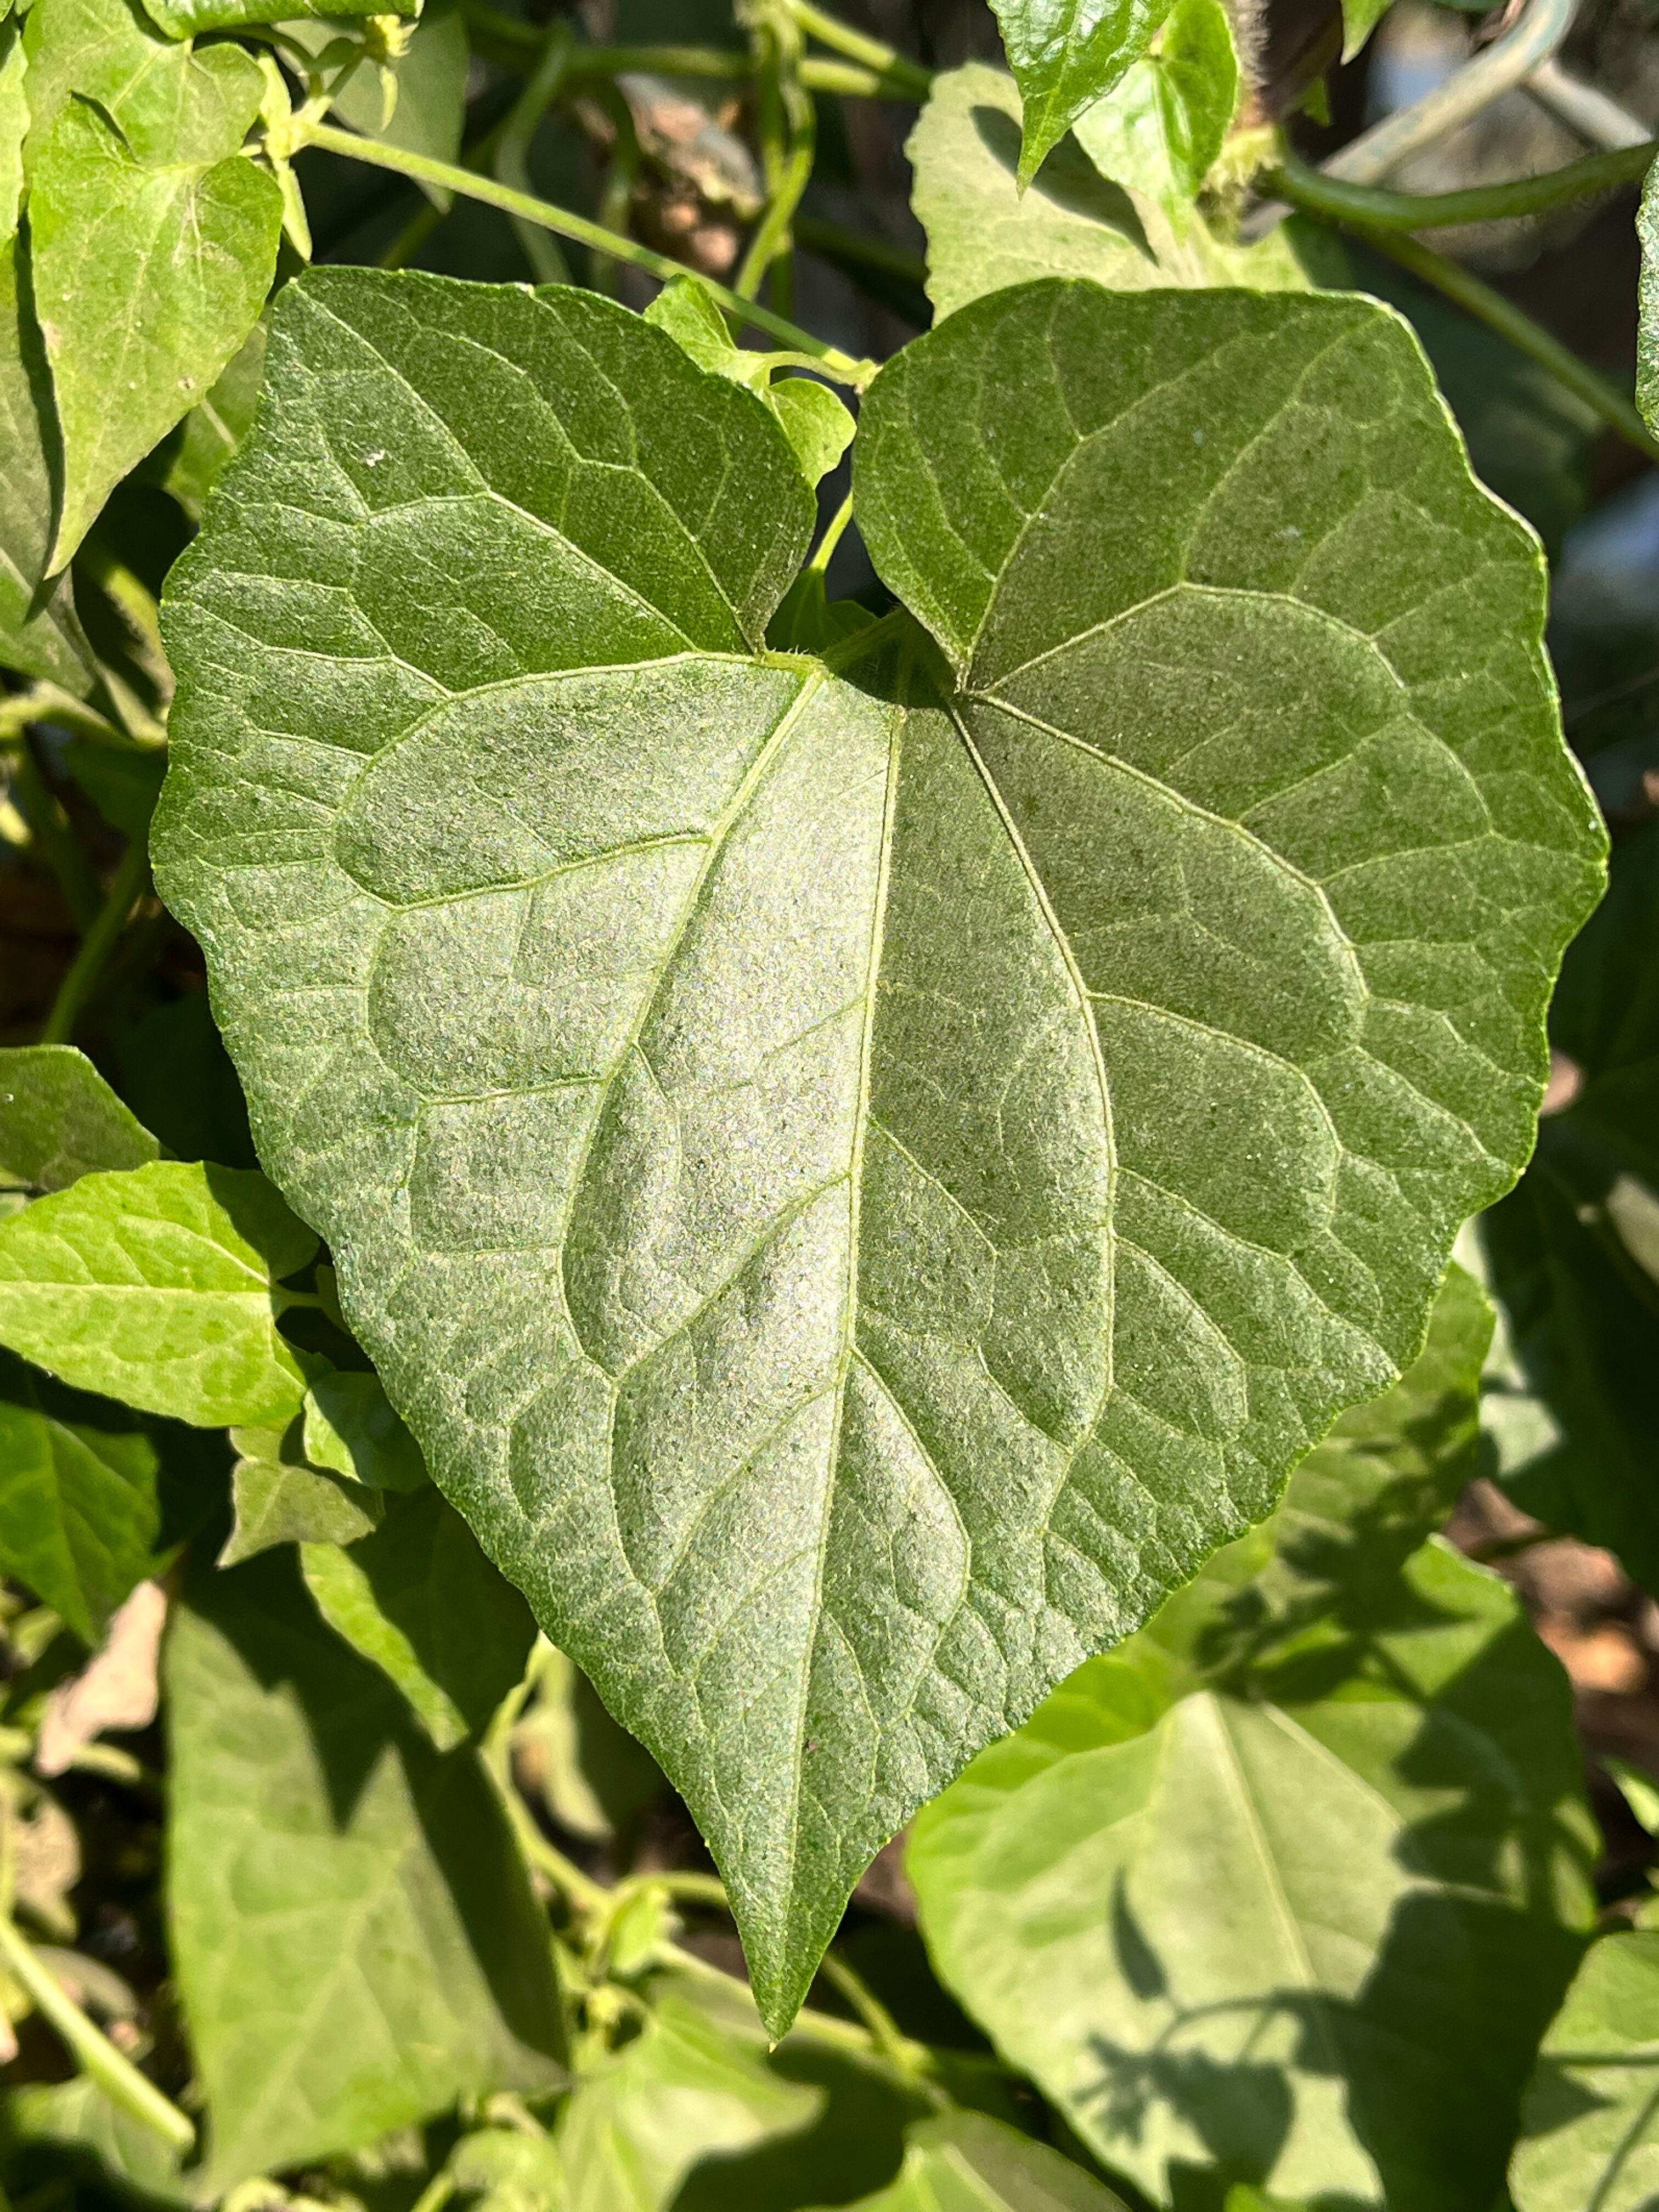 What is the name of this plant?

bitter vine
